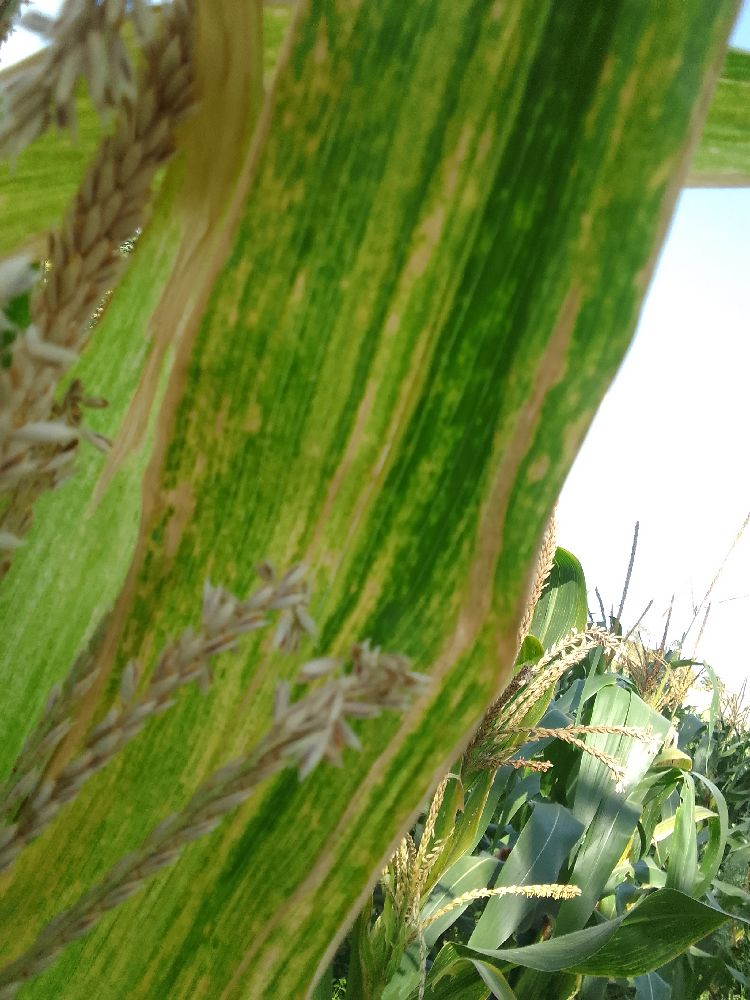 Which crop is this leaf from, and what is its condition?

maize, maize lethal necrosis
